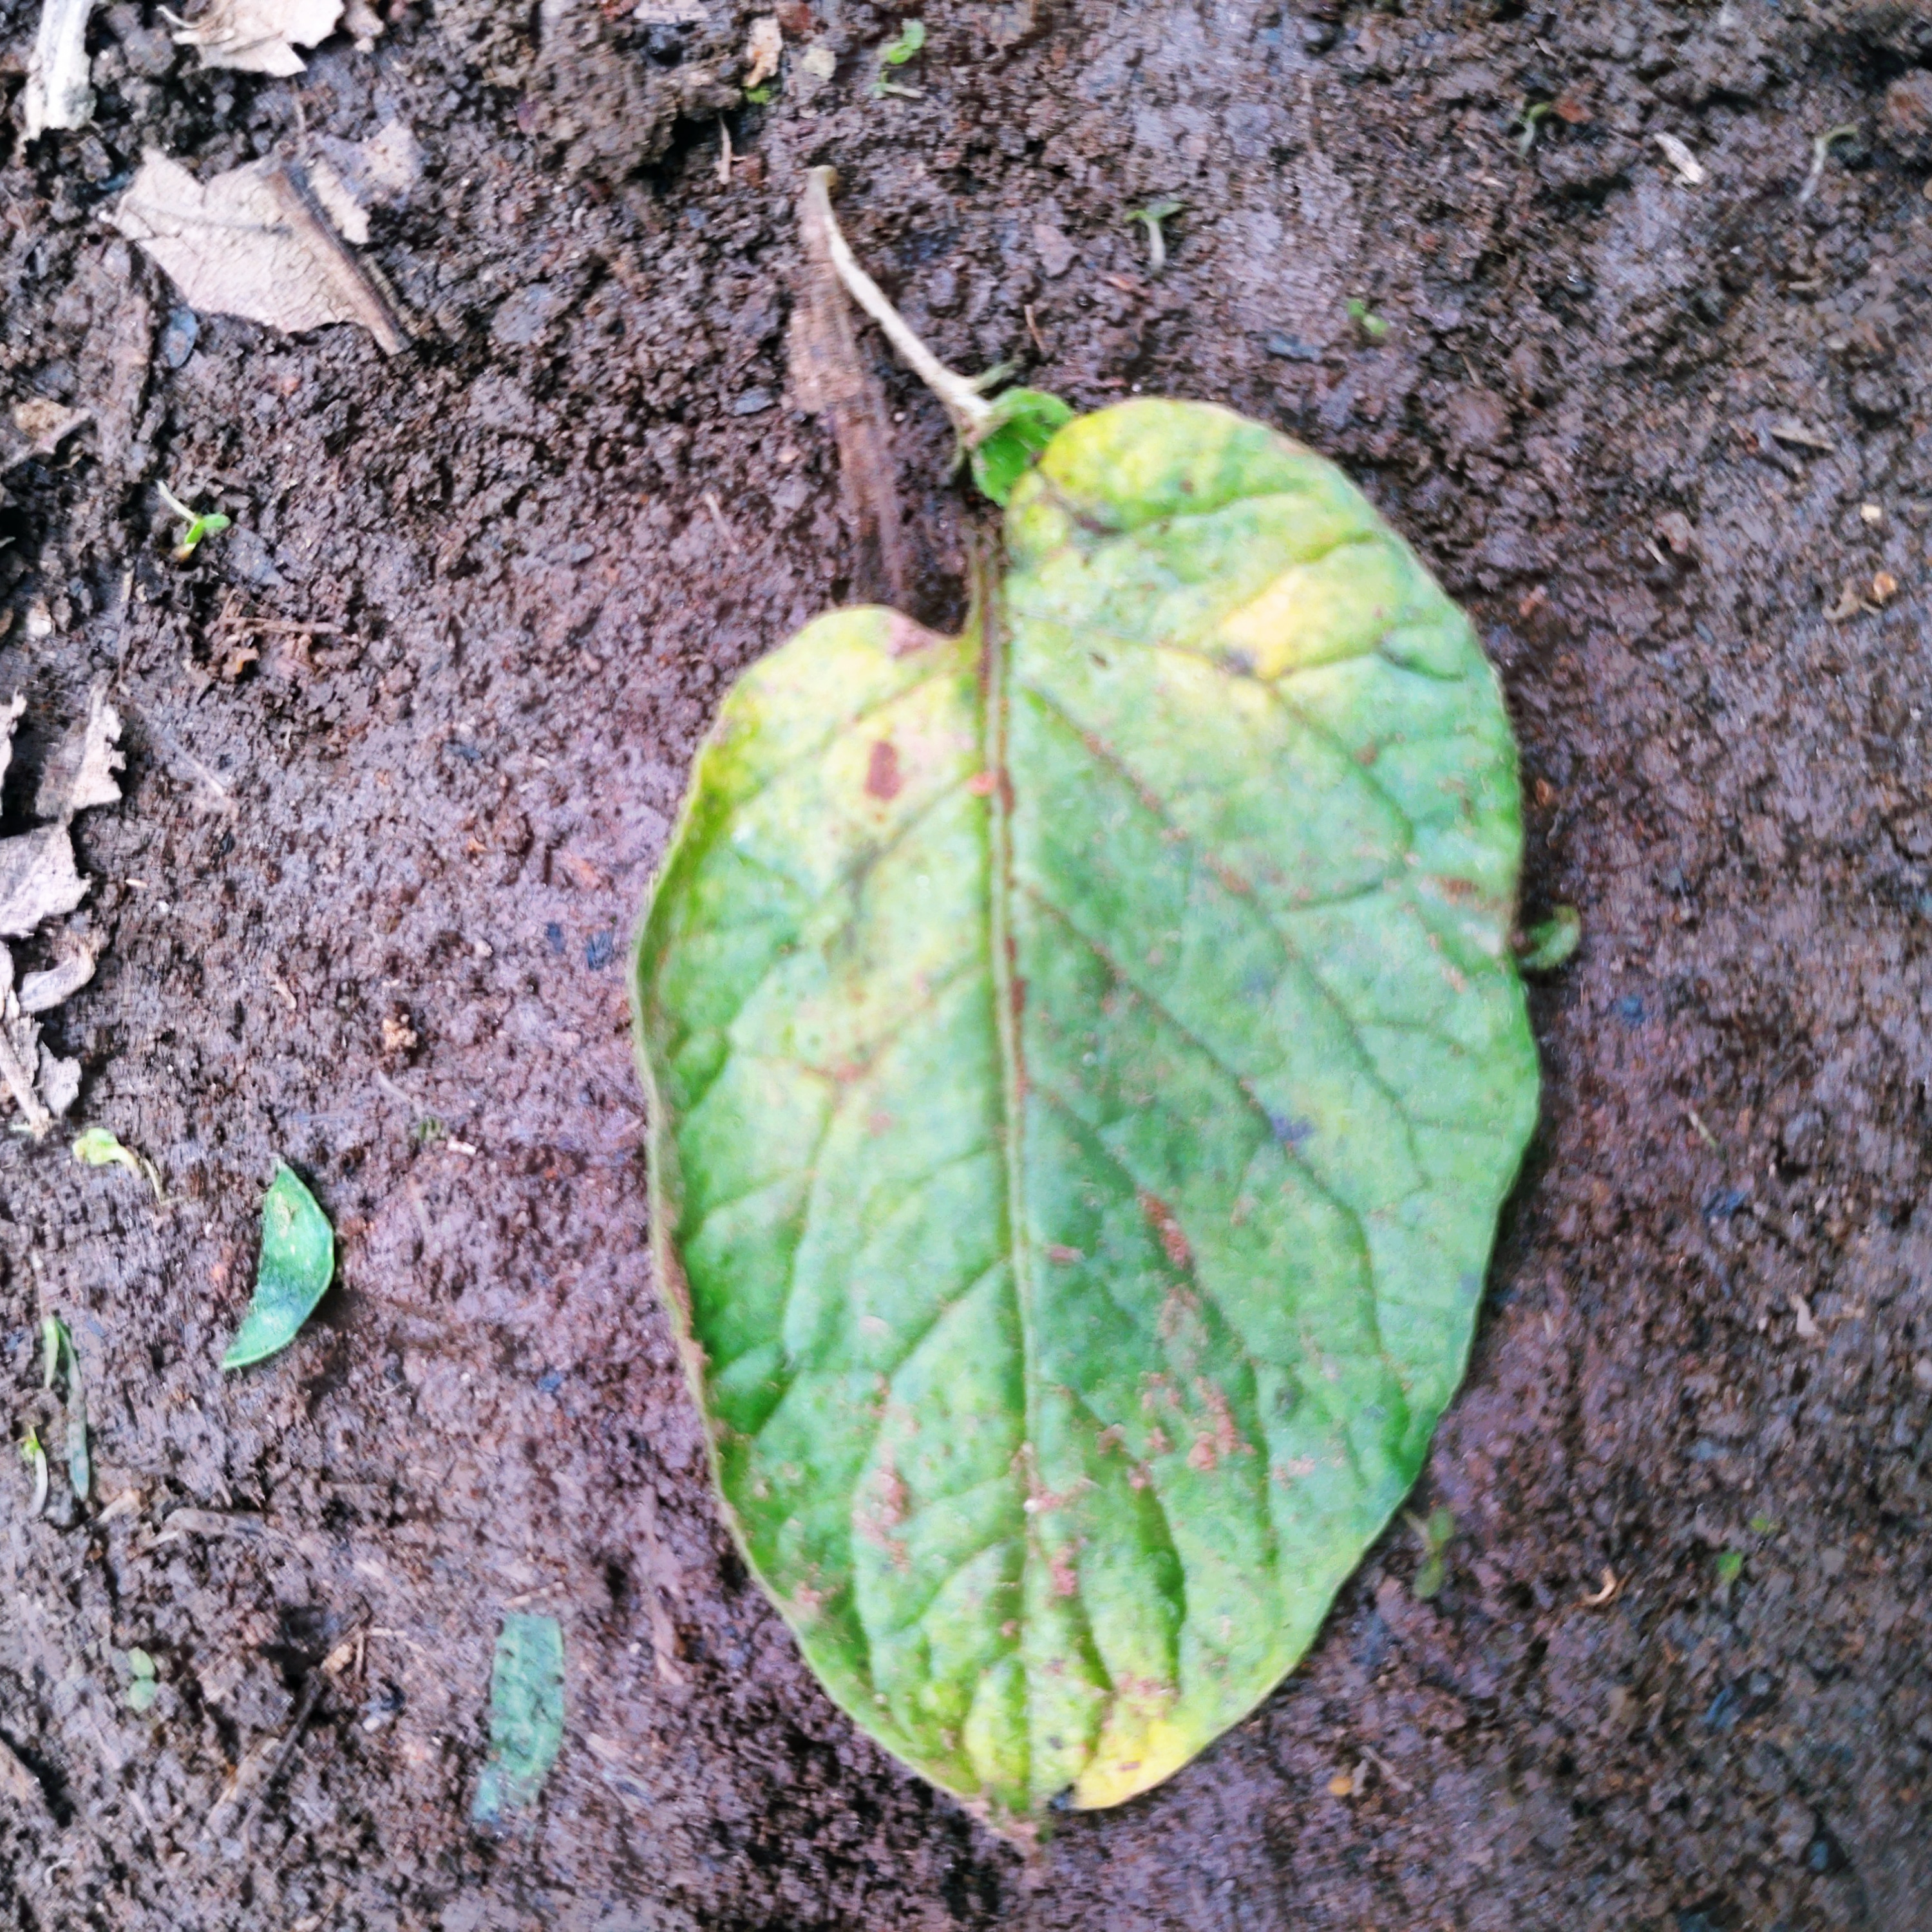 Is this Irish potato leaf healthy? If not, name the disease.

late blight
